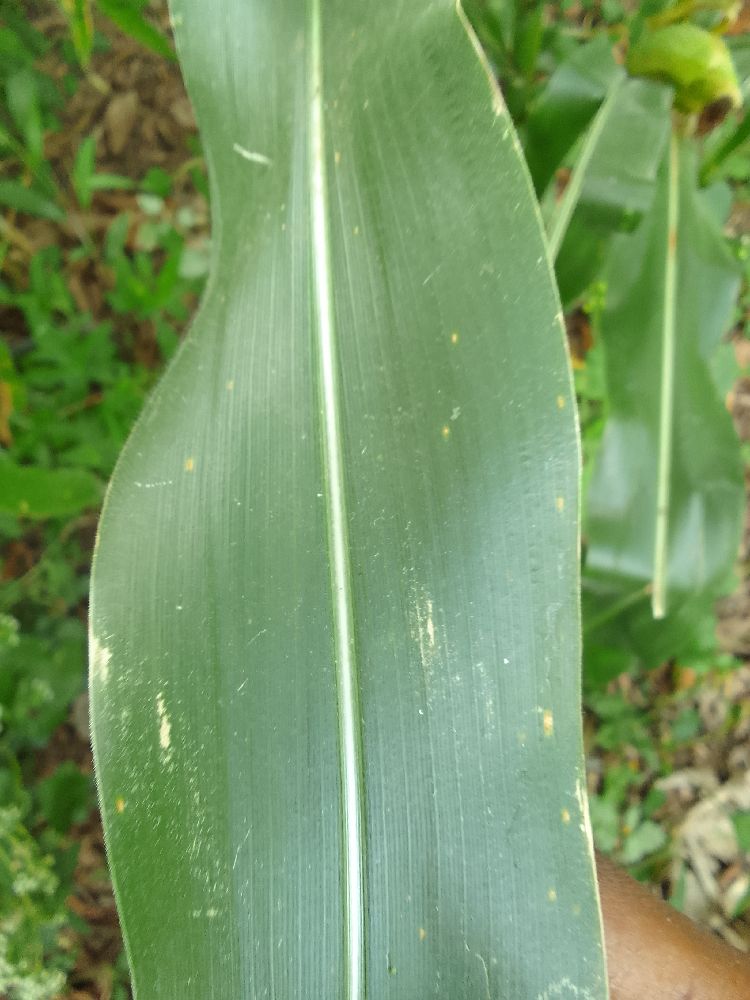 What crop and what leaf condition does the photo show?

maize, healthy
